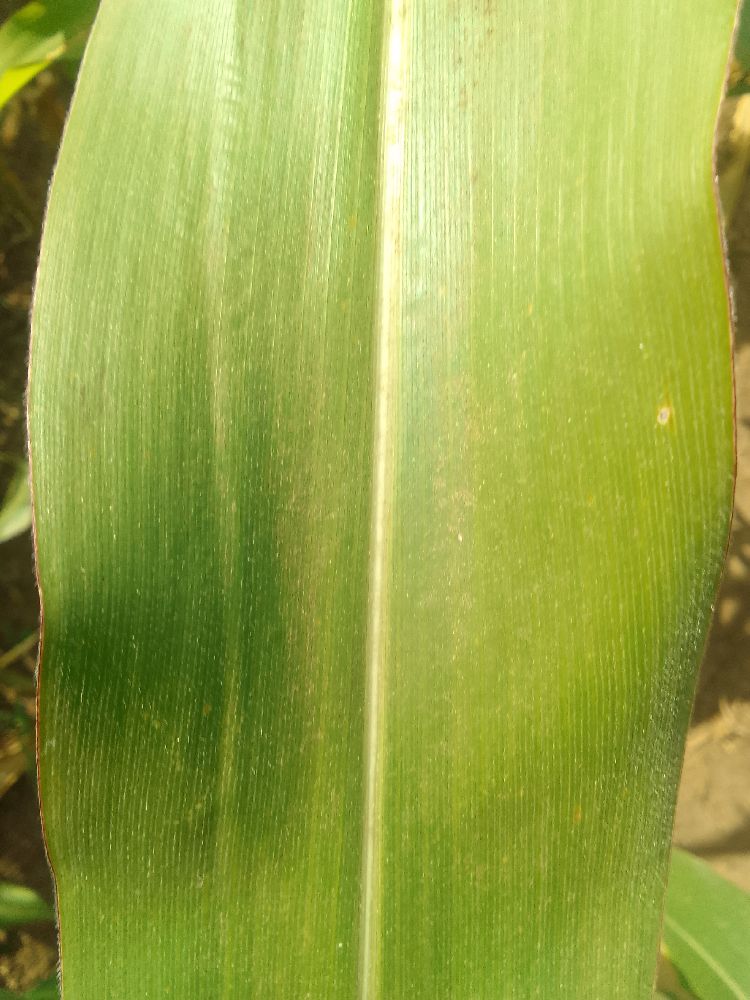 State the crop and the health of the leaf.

maize, healthy
